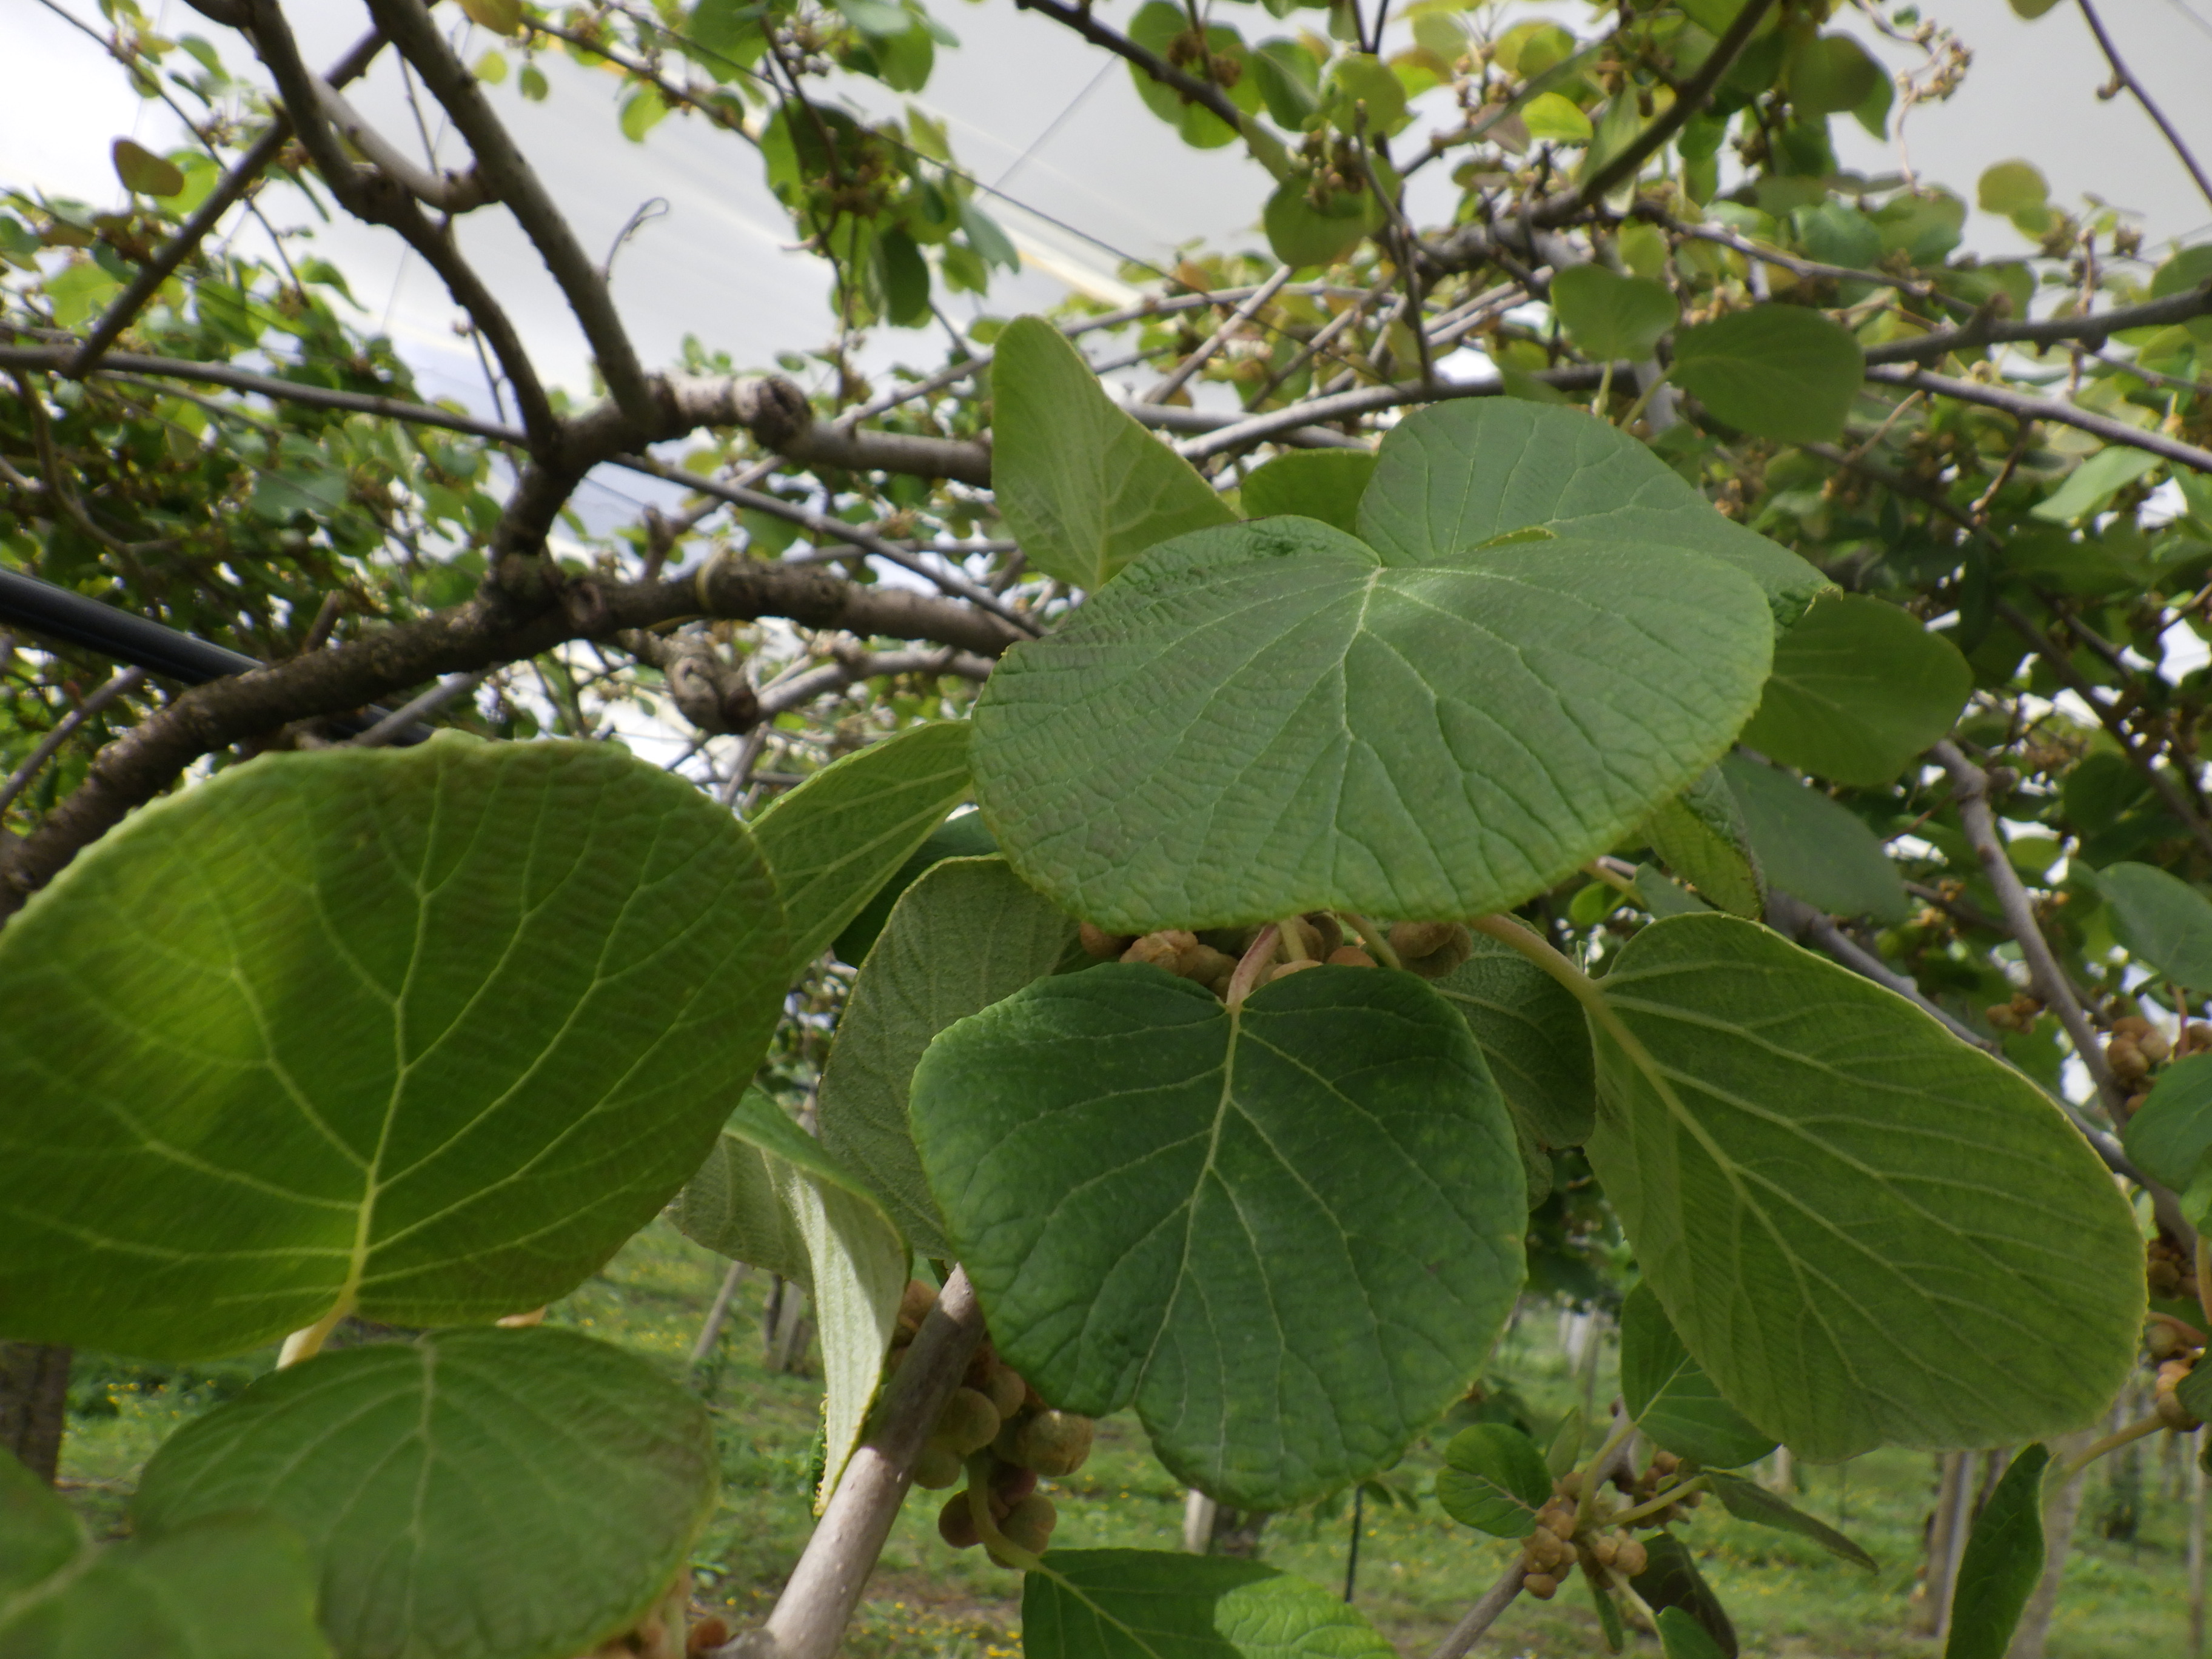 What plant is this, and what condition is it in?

kiwi, healthy
